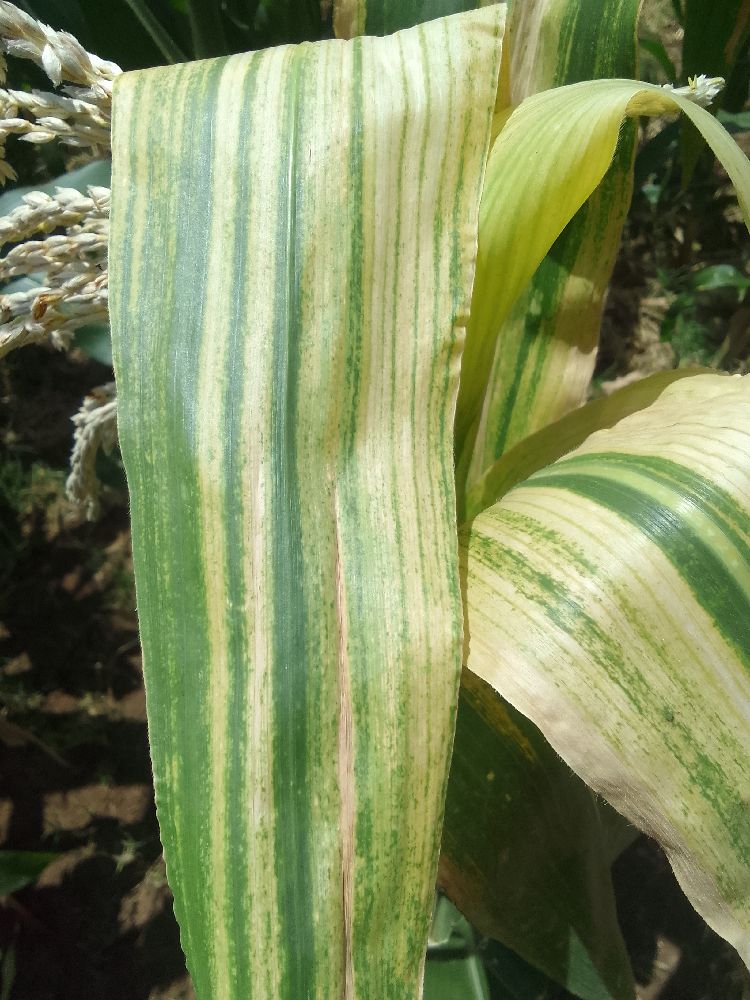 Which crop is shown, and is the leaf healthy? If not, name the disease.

maize, maize lethal necrosis
